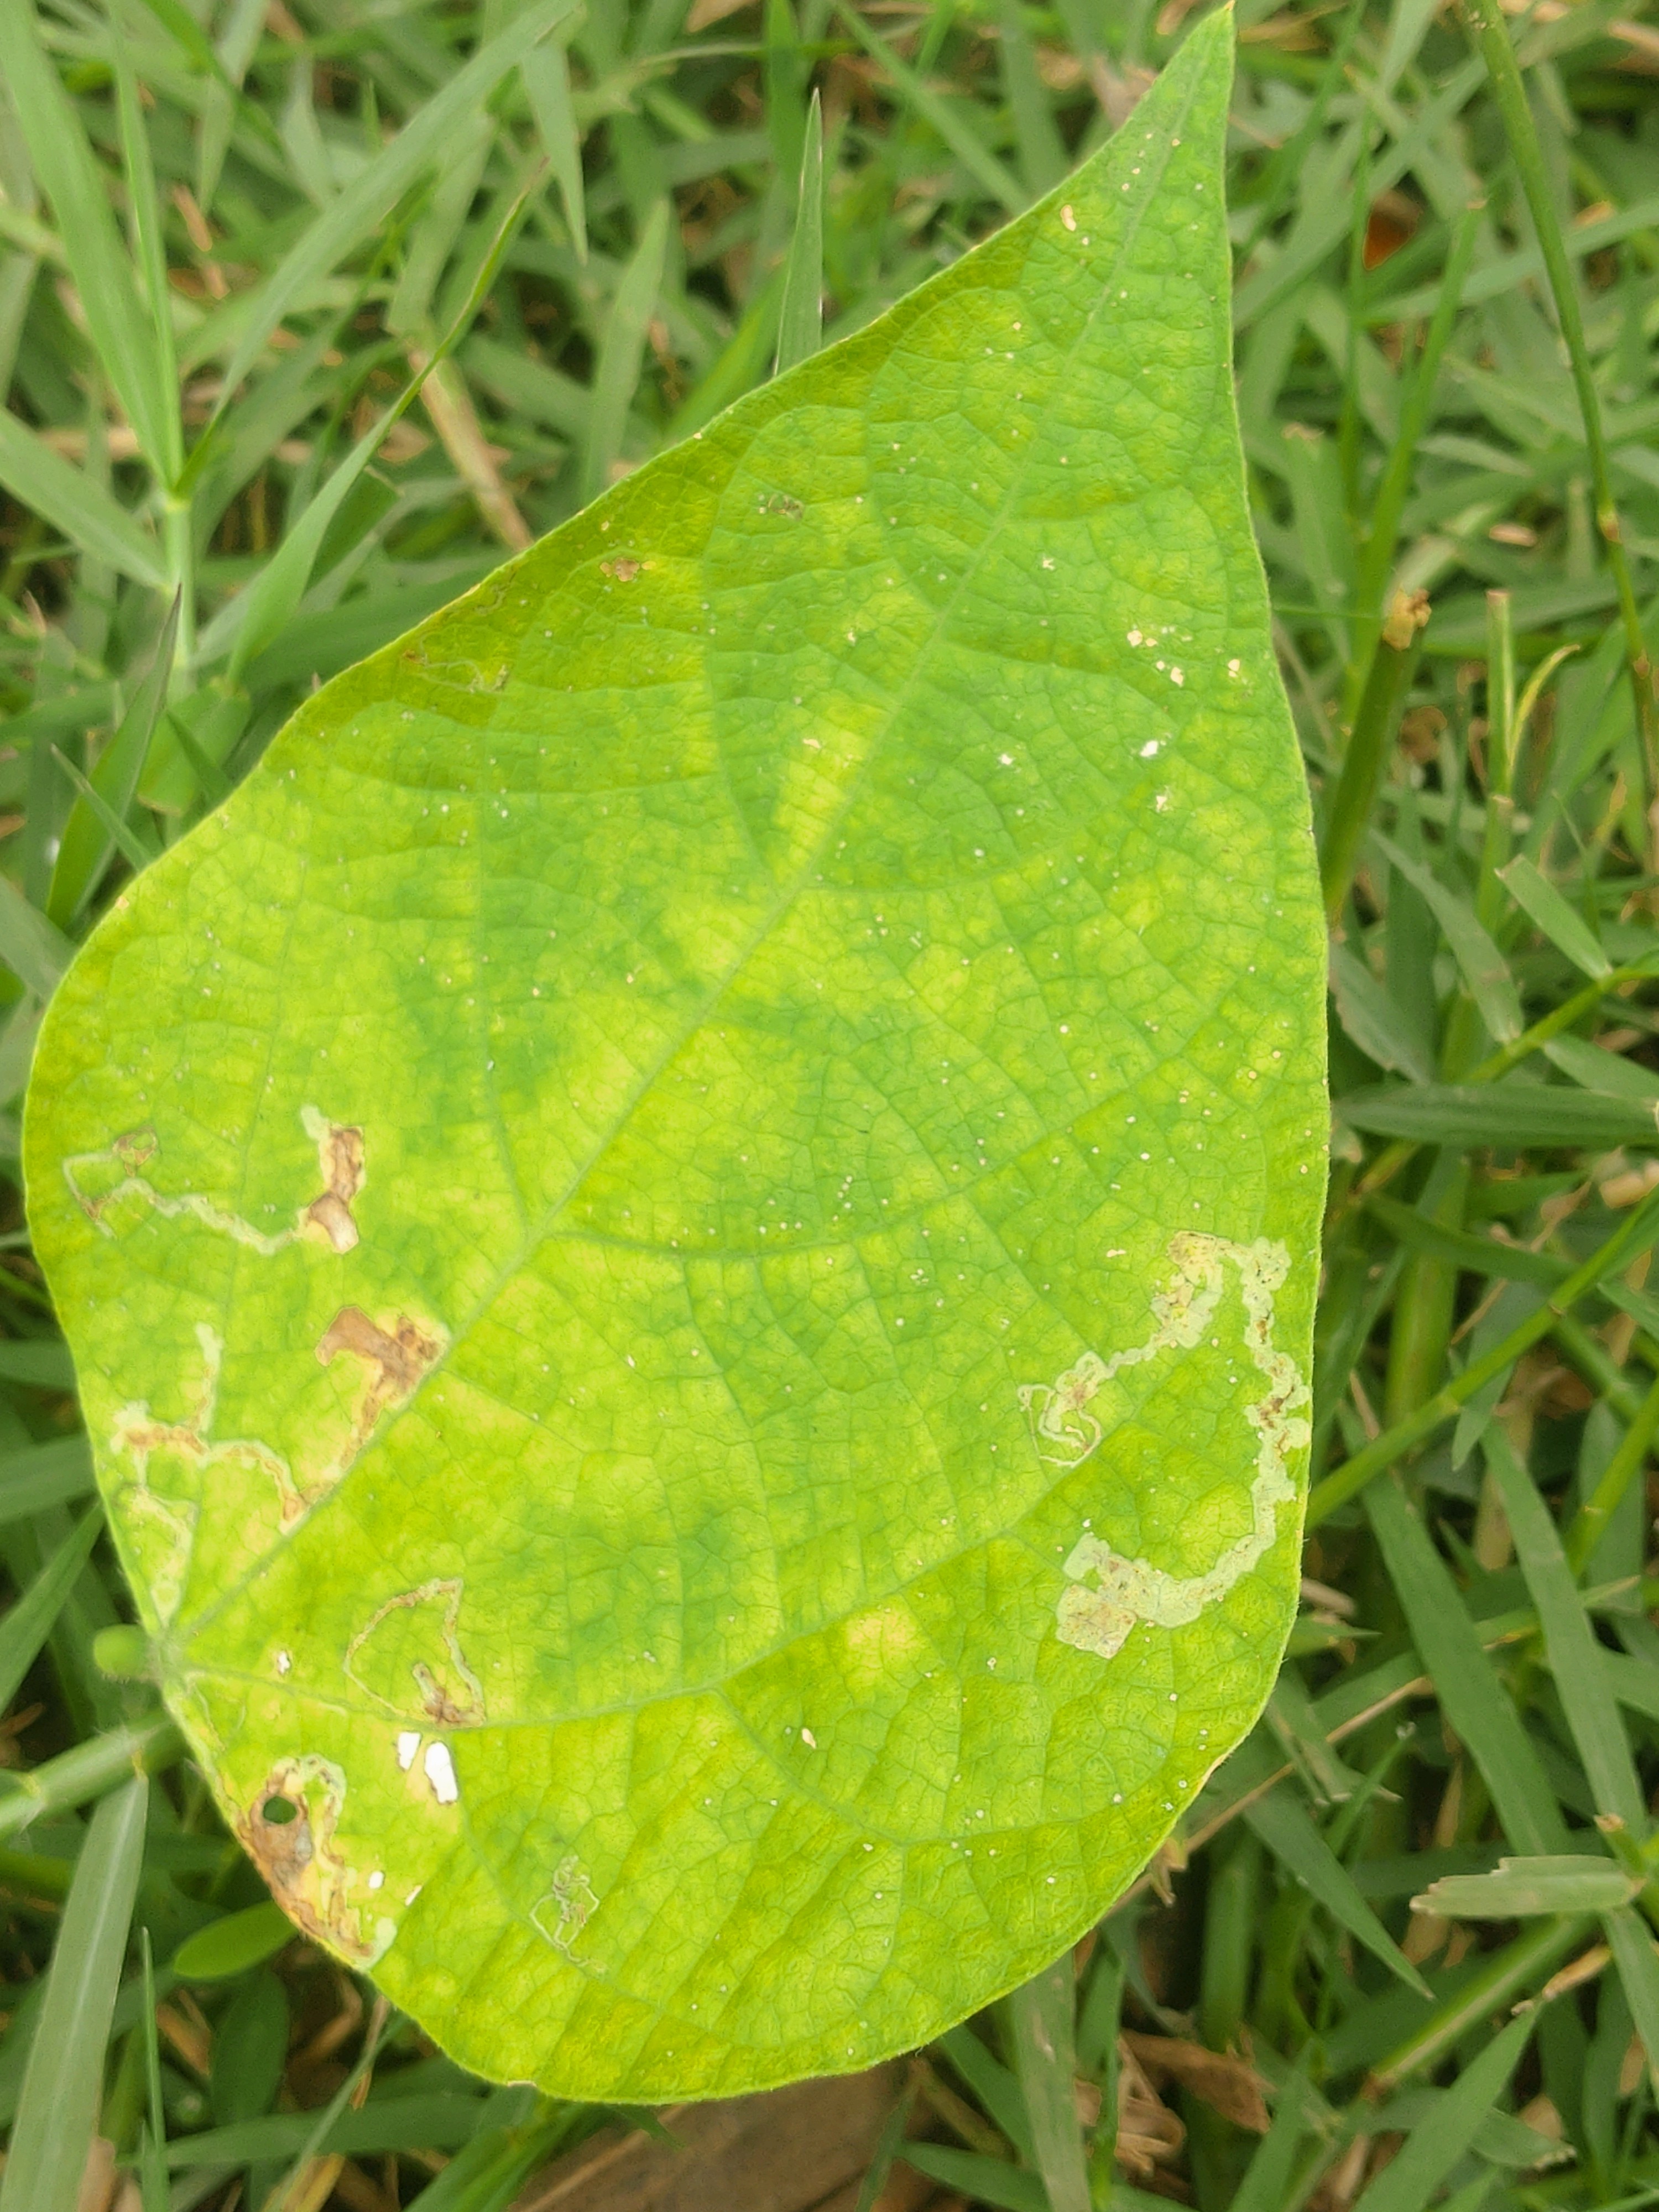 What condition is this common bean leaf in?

rust
